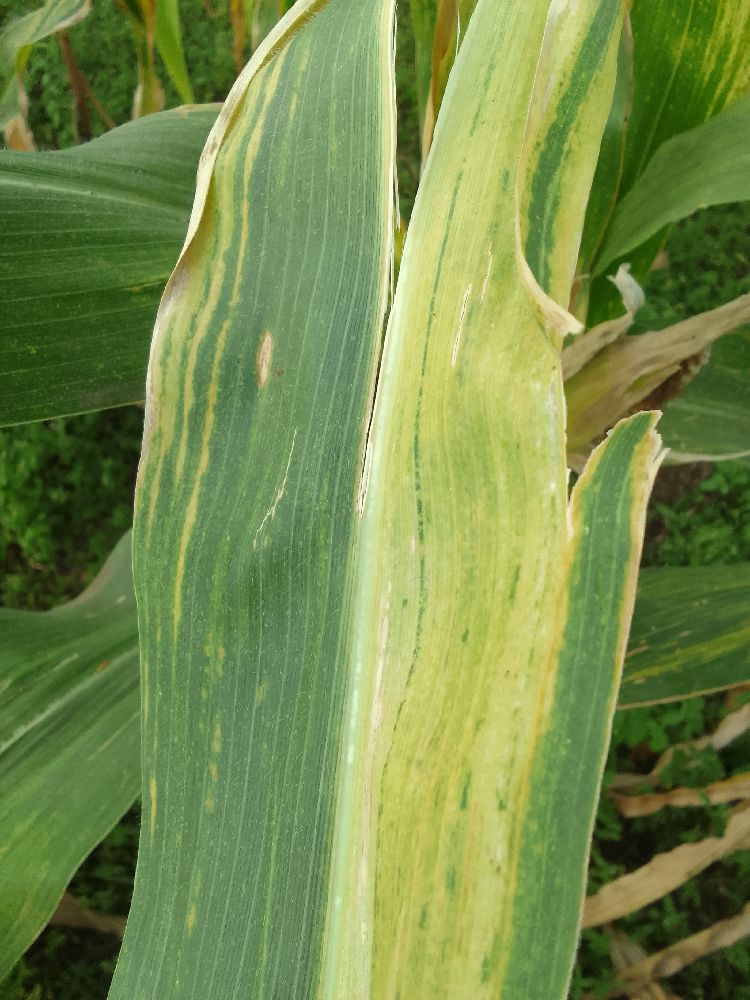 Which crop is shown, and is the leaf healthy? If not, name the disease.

maize, maize lethal necrosis
